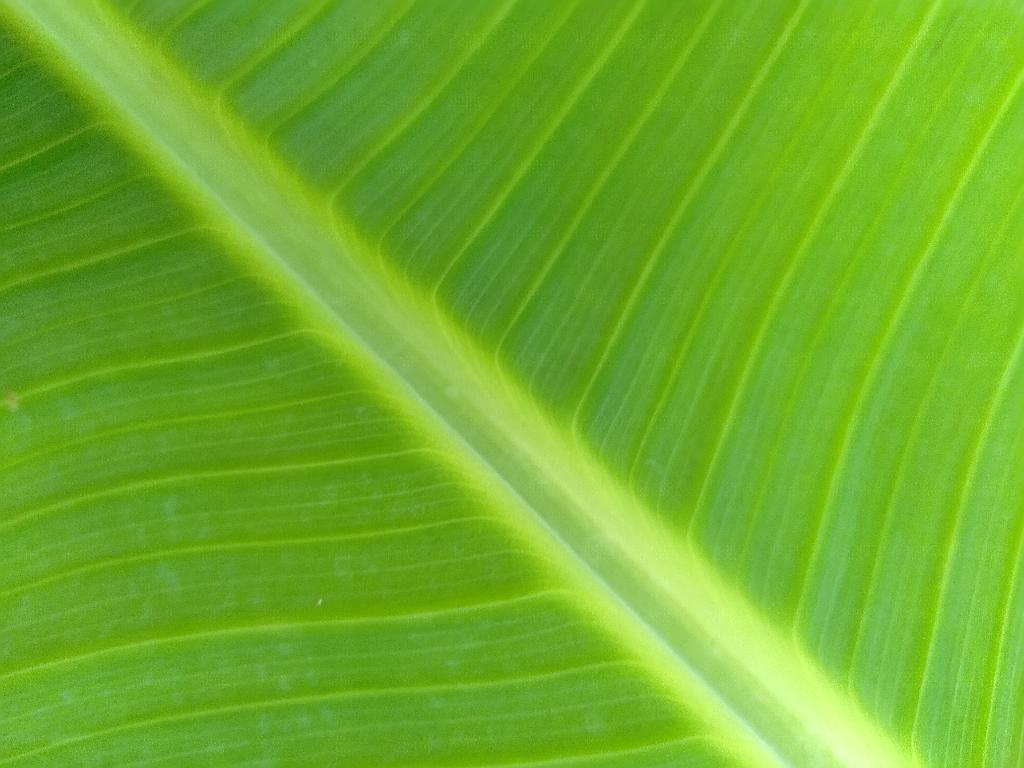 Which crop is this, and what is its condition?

banana, healthy
